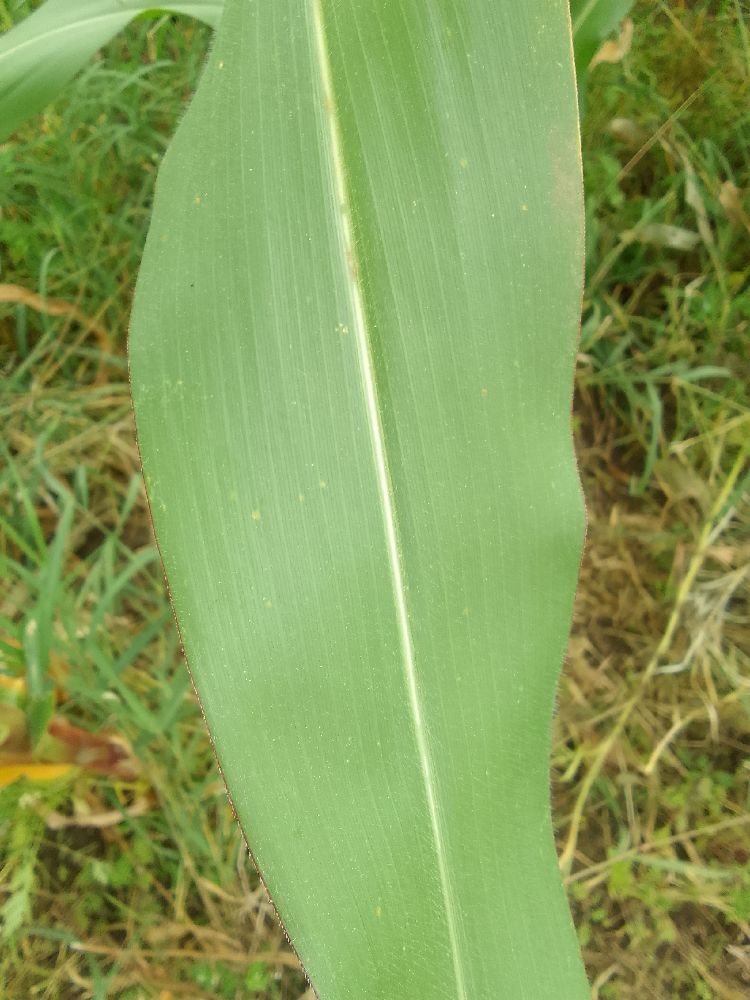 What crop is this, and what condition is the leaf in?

maize, healthy
